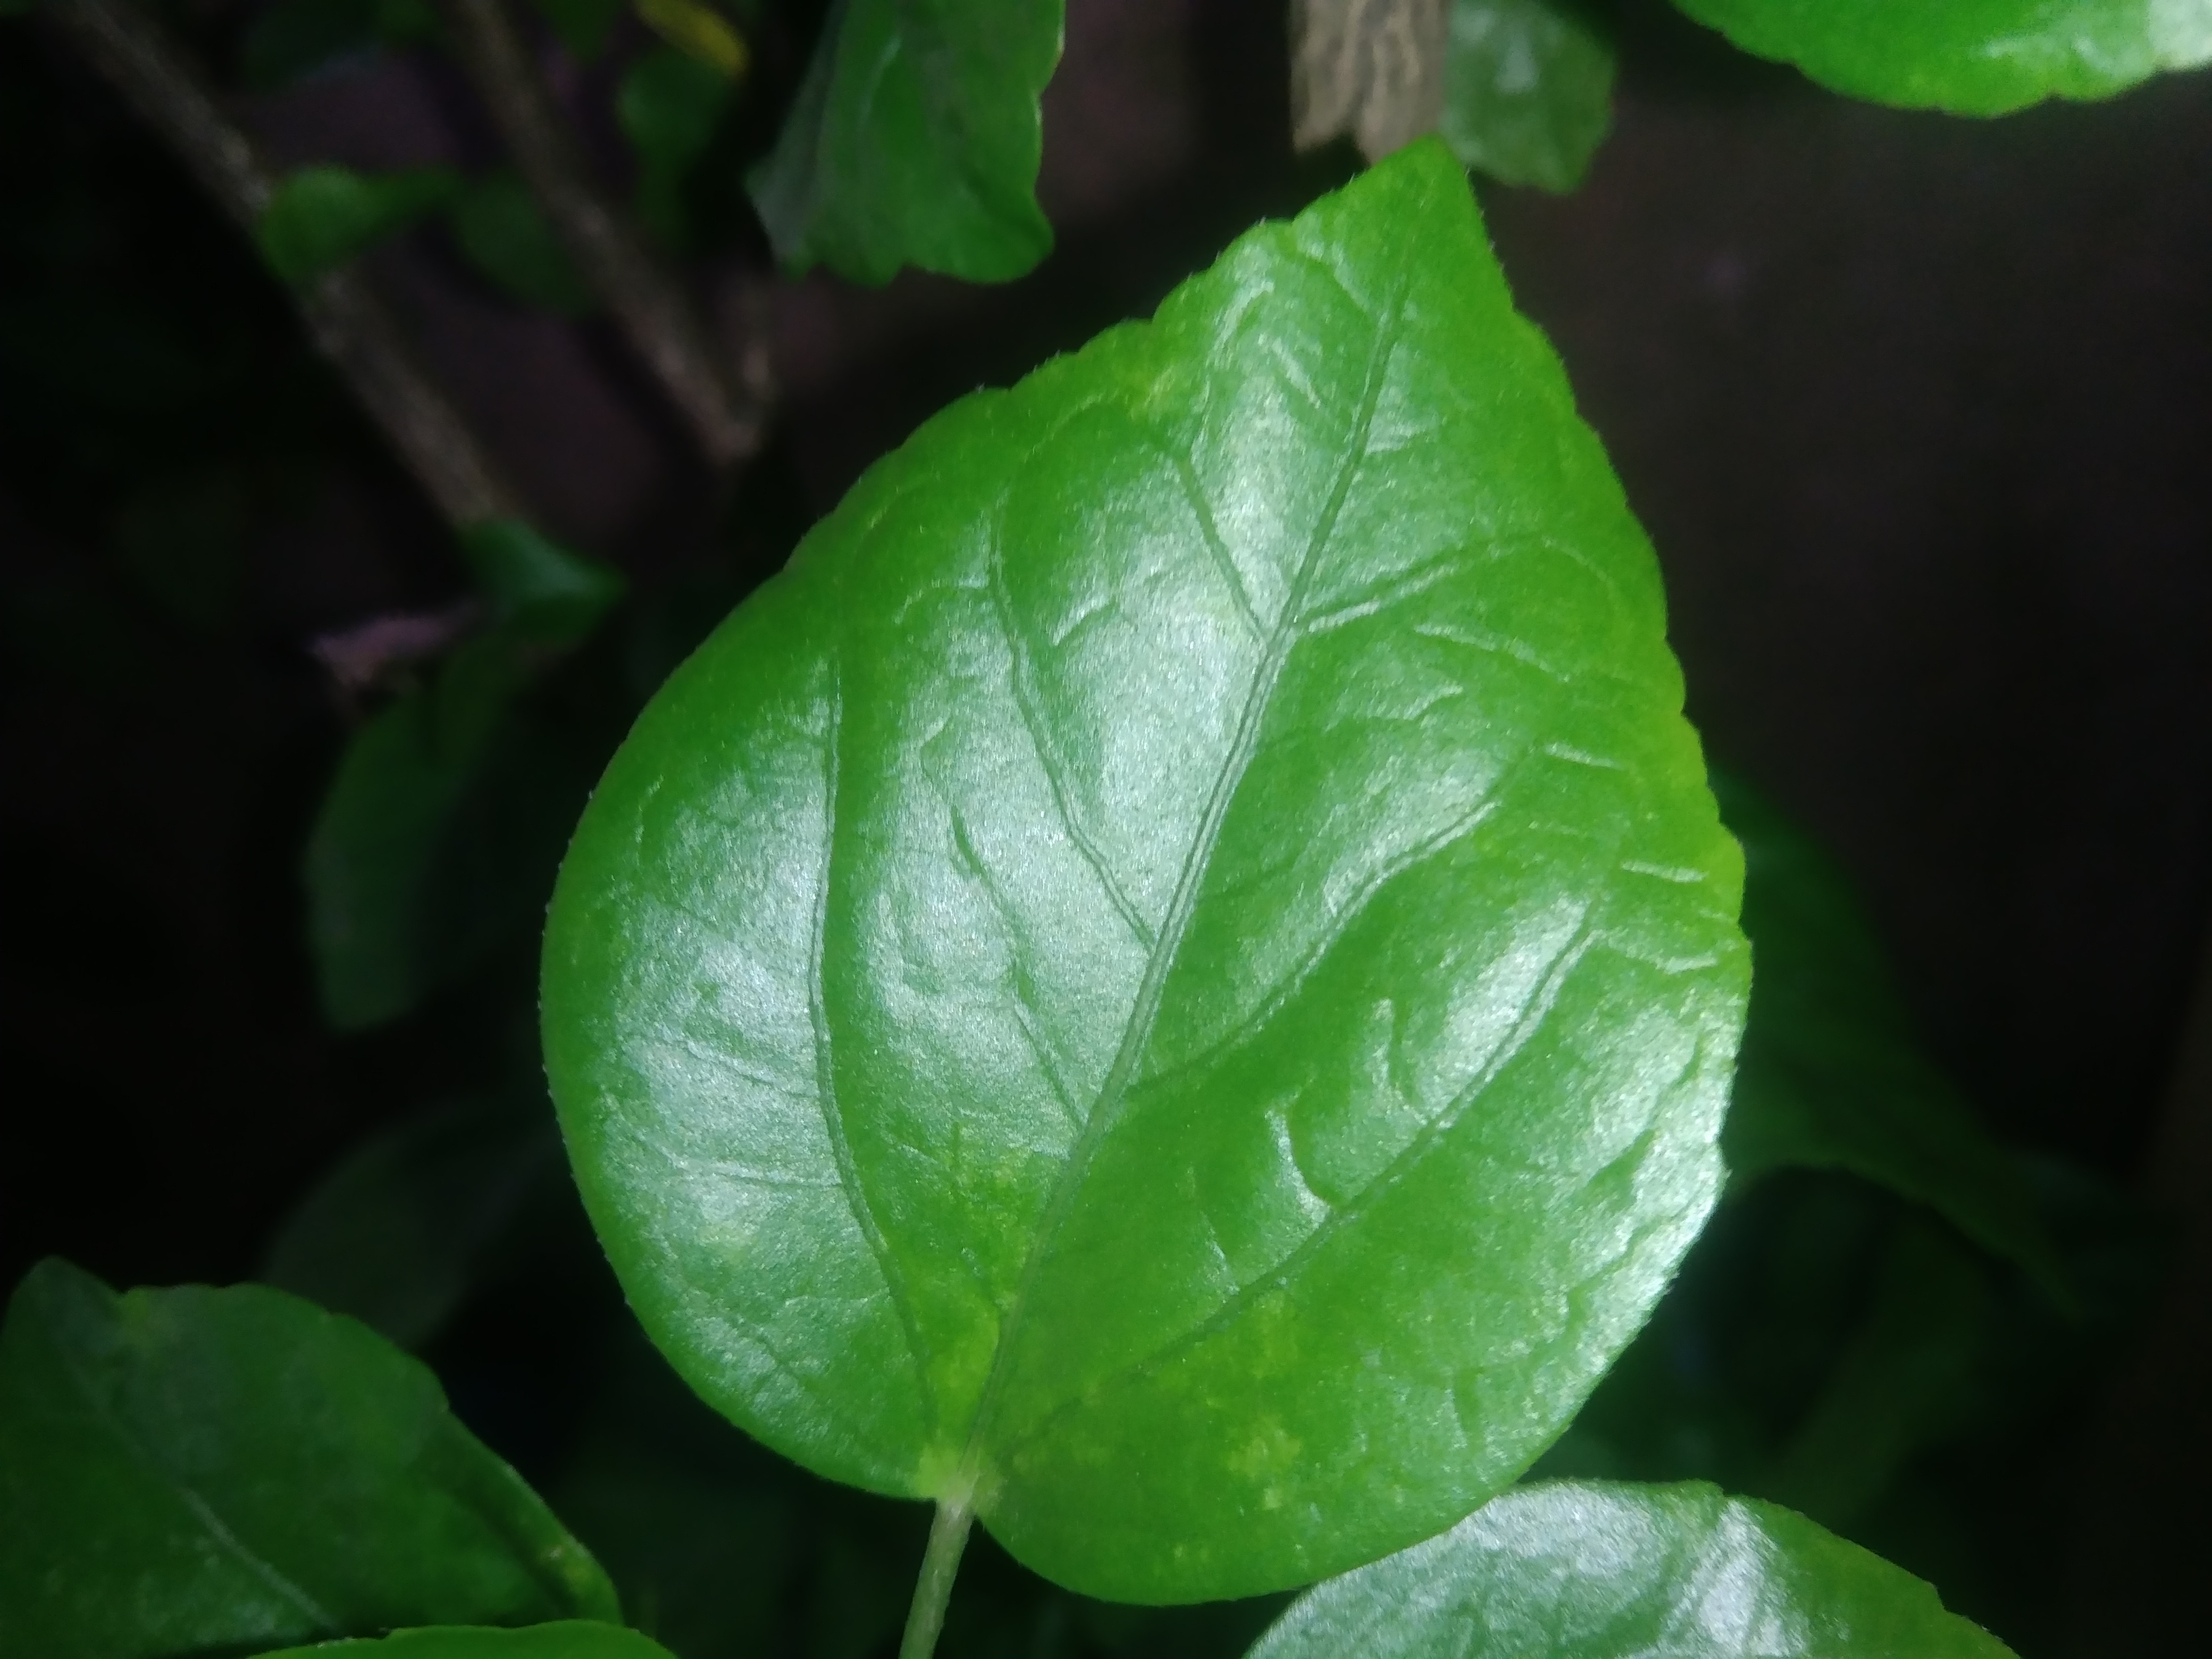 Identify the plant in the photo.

hibiscus
